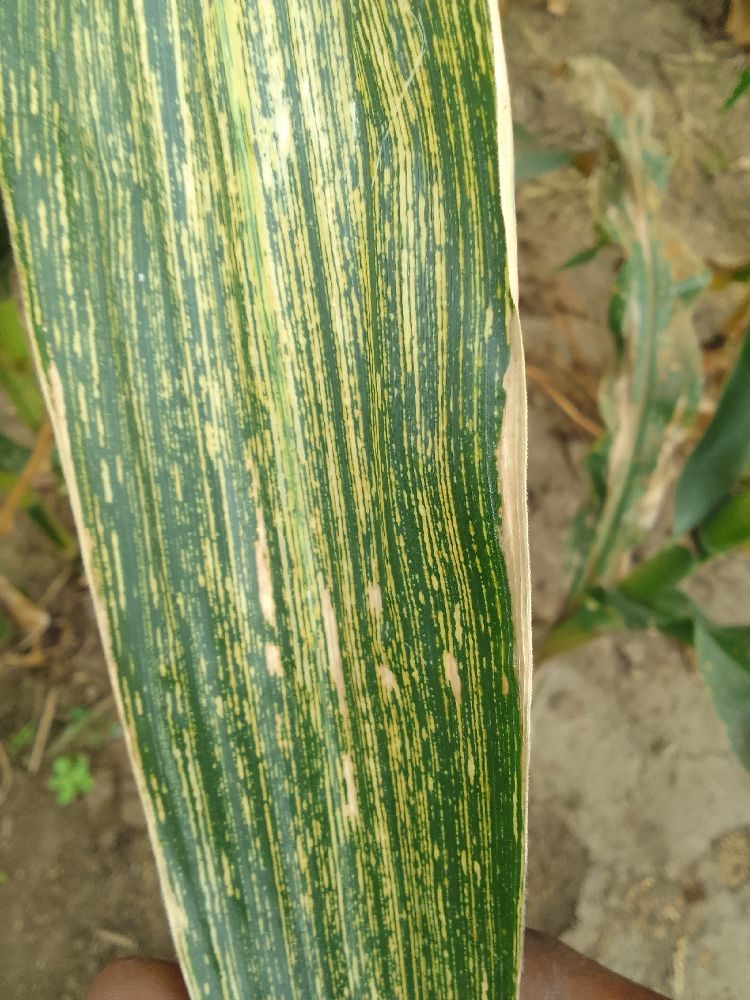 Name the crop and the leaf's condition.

maize, maize streak virus
